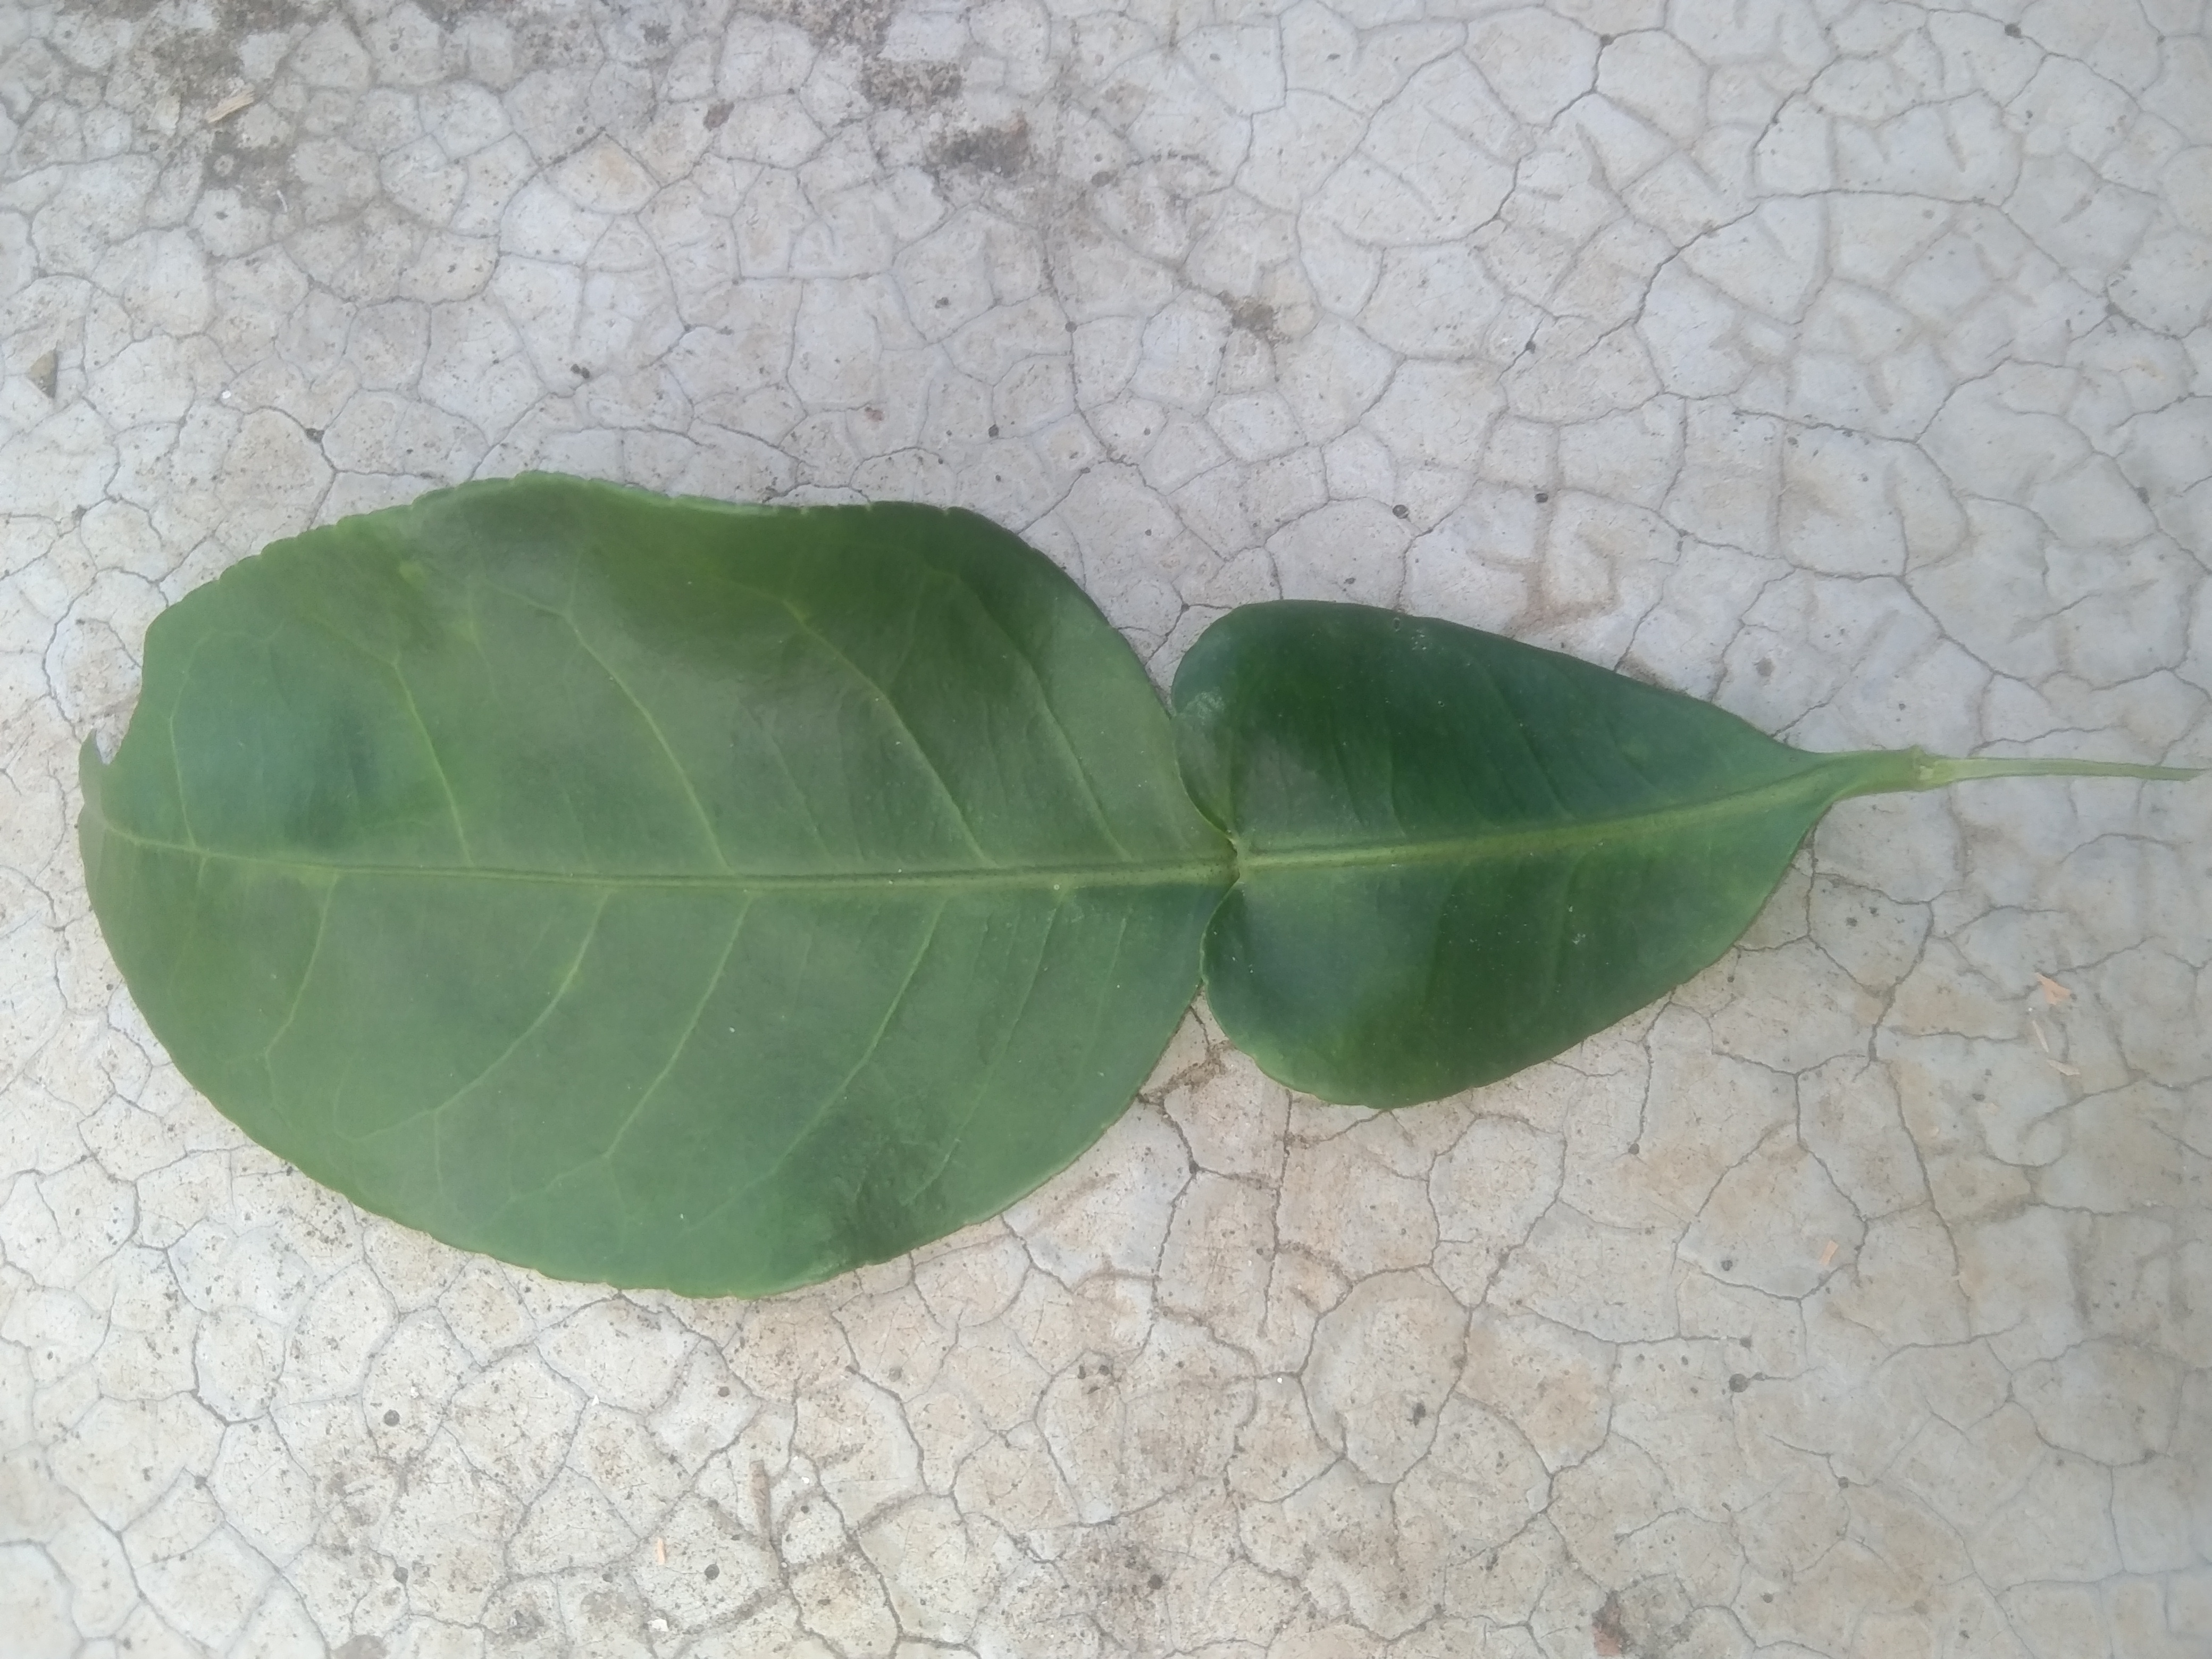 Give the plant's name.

lemon
